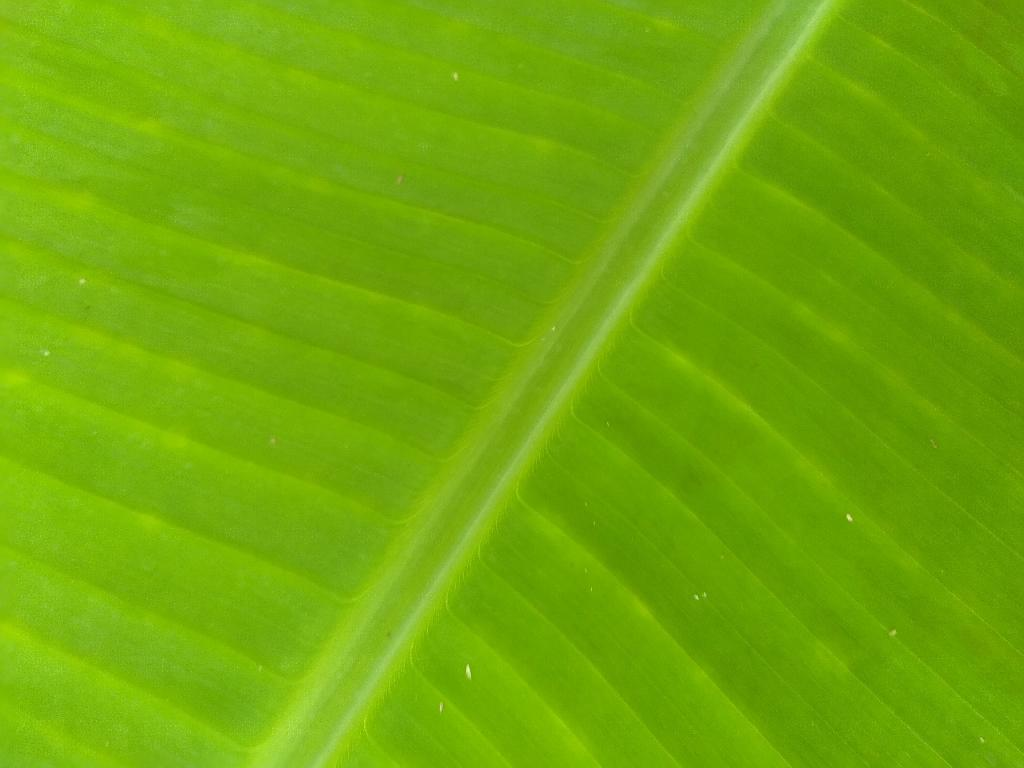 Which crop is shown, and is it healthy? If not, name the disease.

banana, healthy
